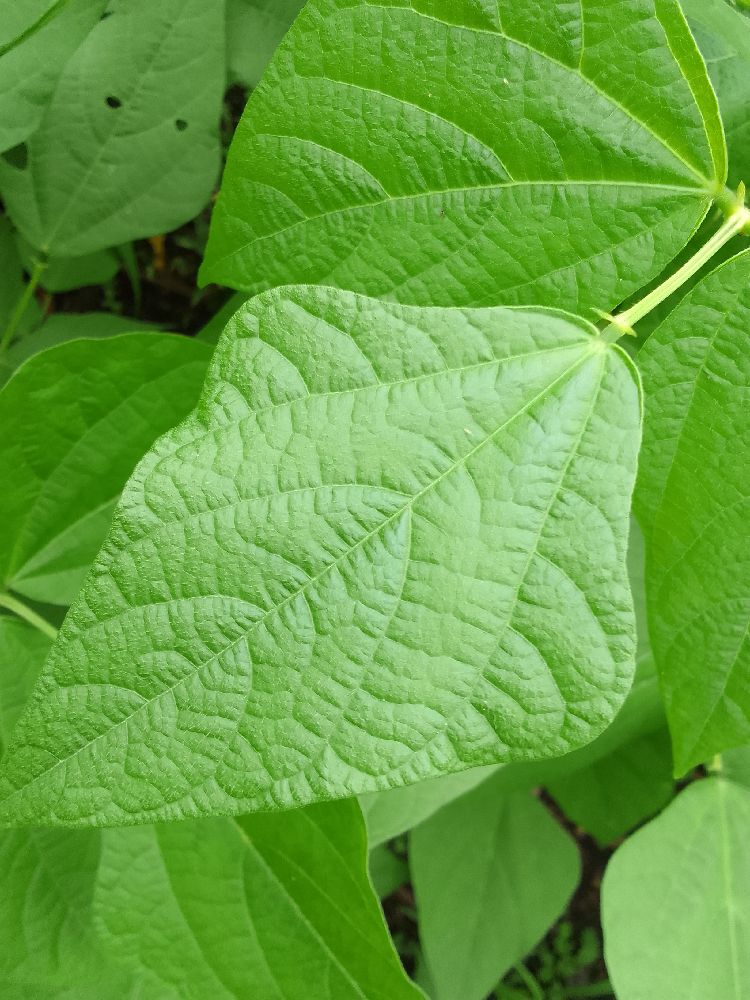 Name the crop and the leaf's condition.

common bean, healthy
